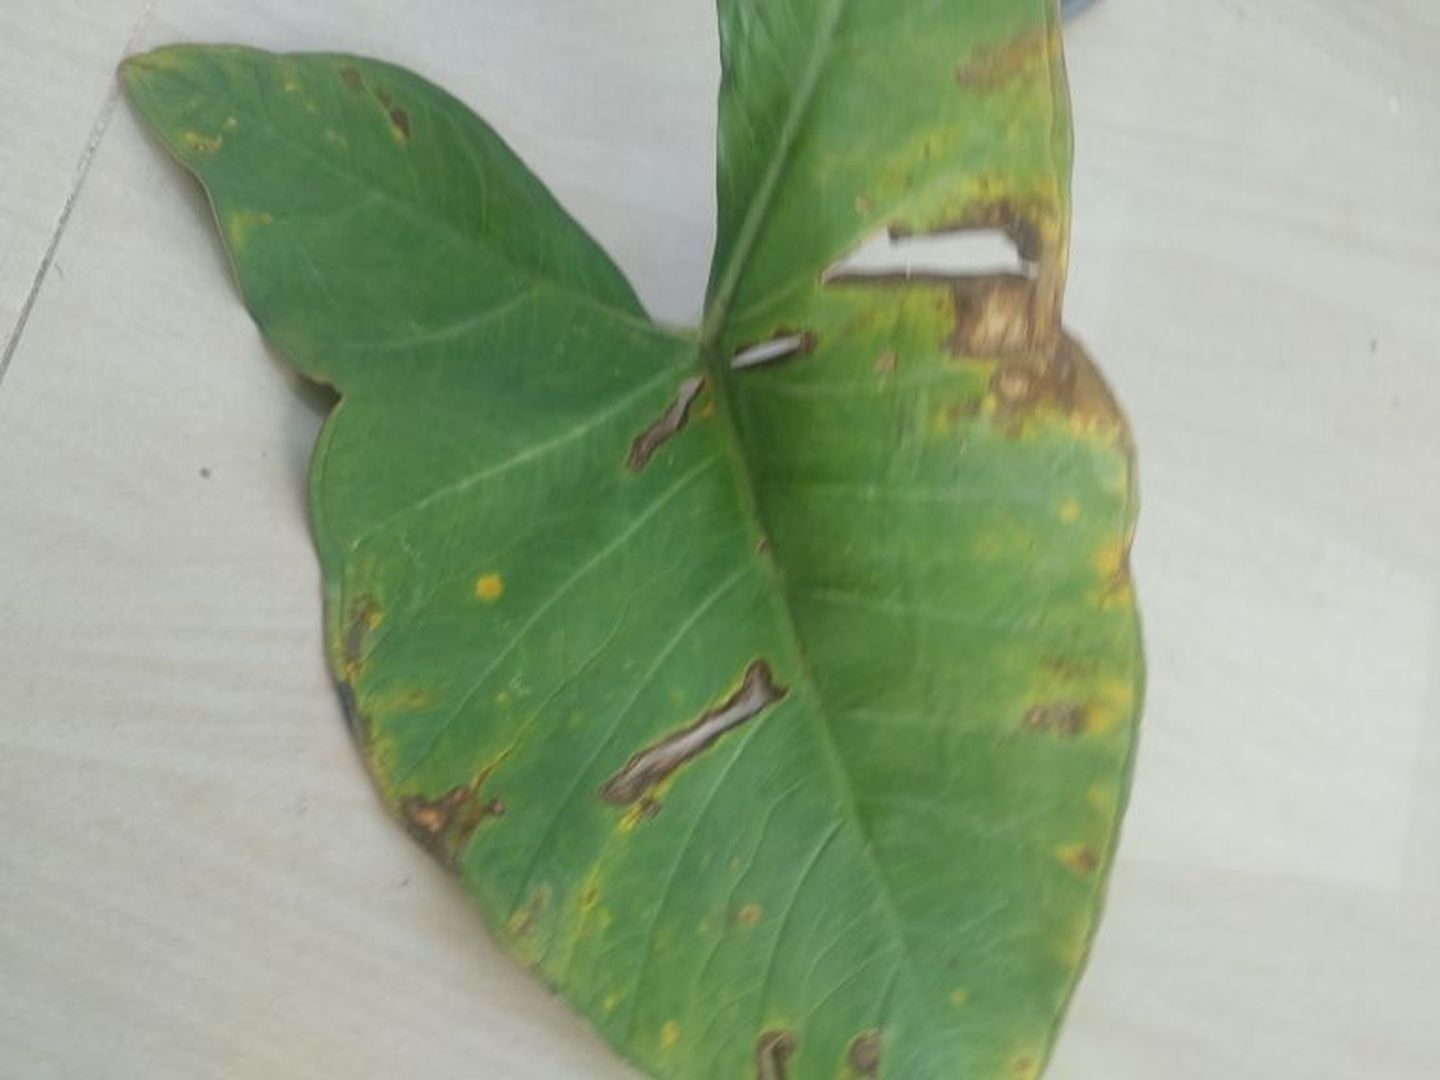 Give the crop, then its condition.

taro, leaf blight
